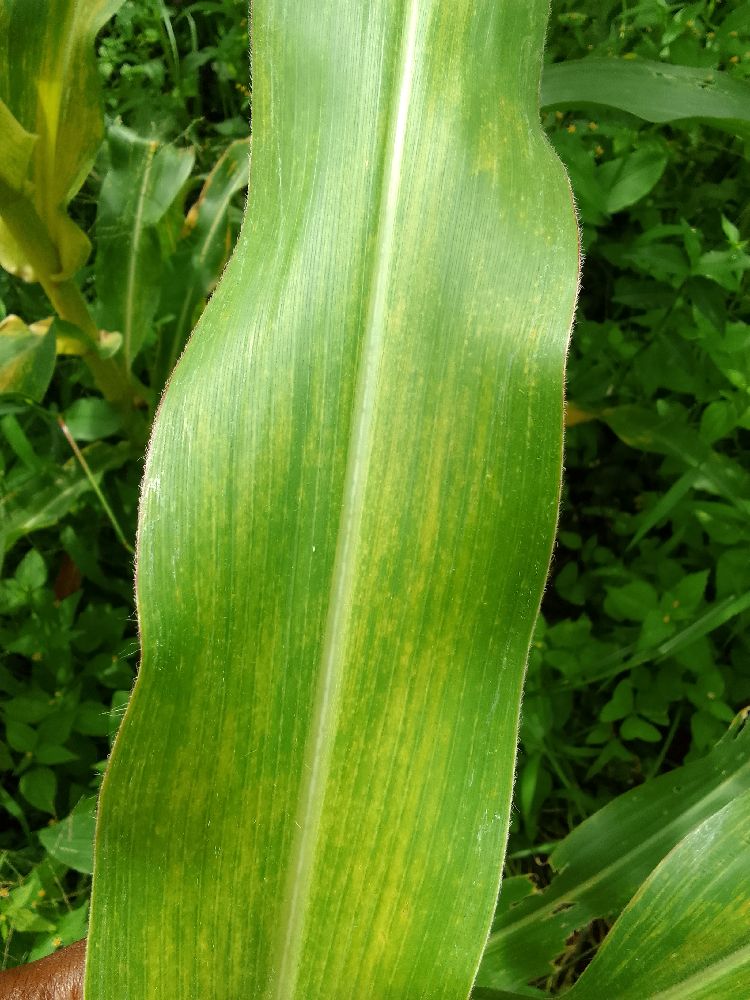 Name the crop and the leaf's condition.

maize, maize lethal necrosis
